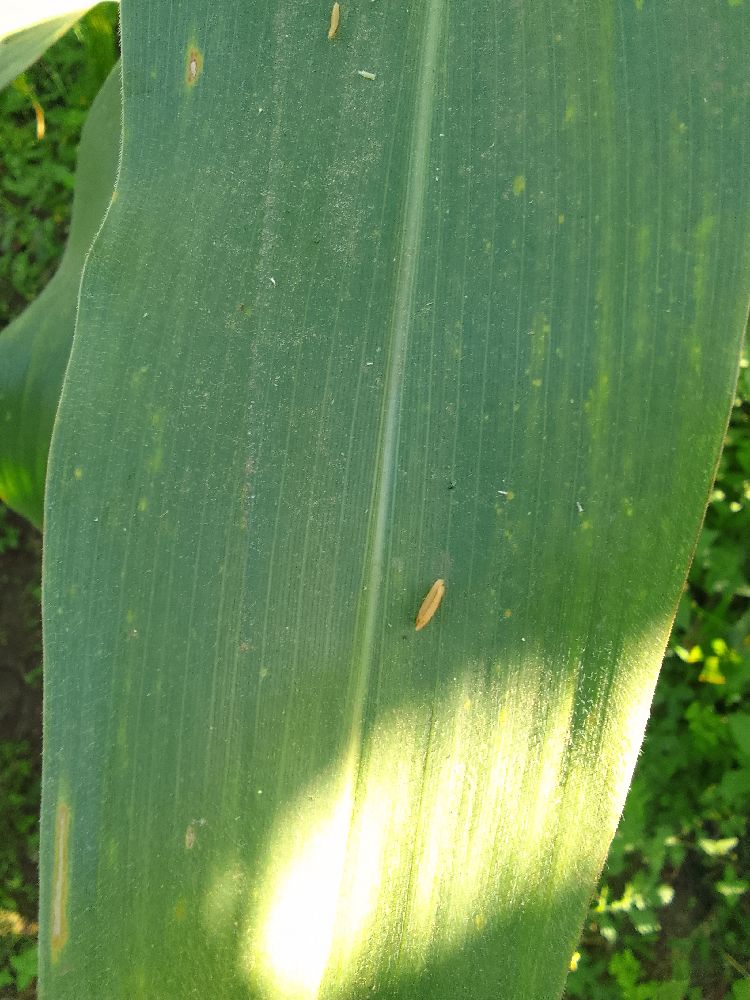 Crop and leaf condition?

maize, healthy
